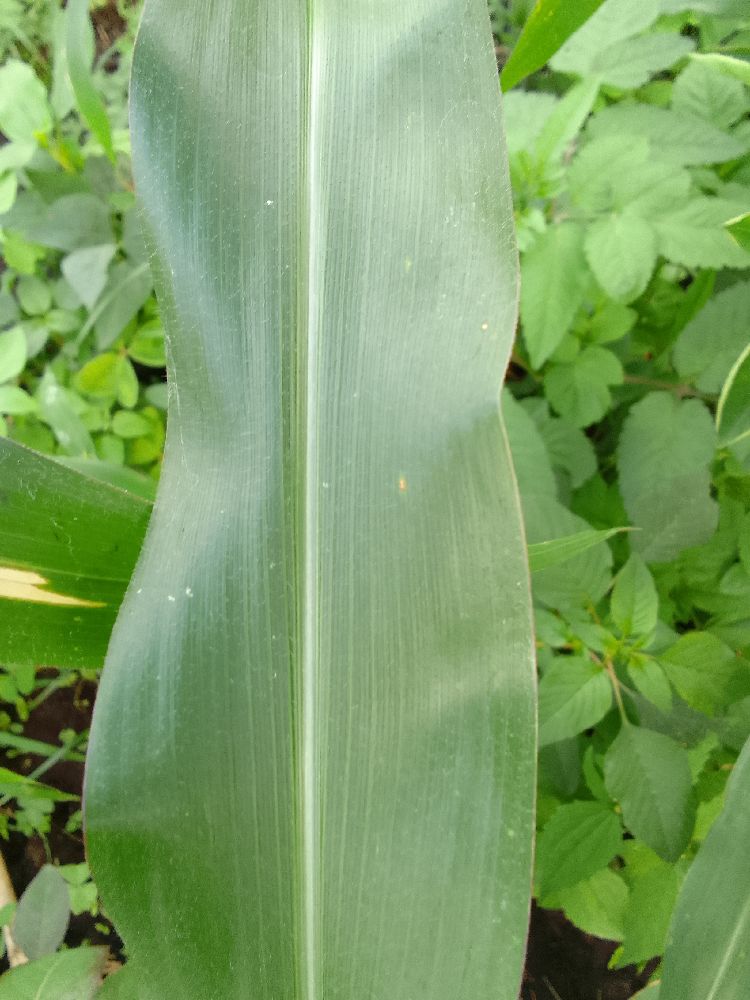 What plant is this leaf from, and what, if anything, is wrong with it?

maize, healthy
